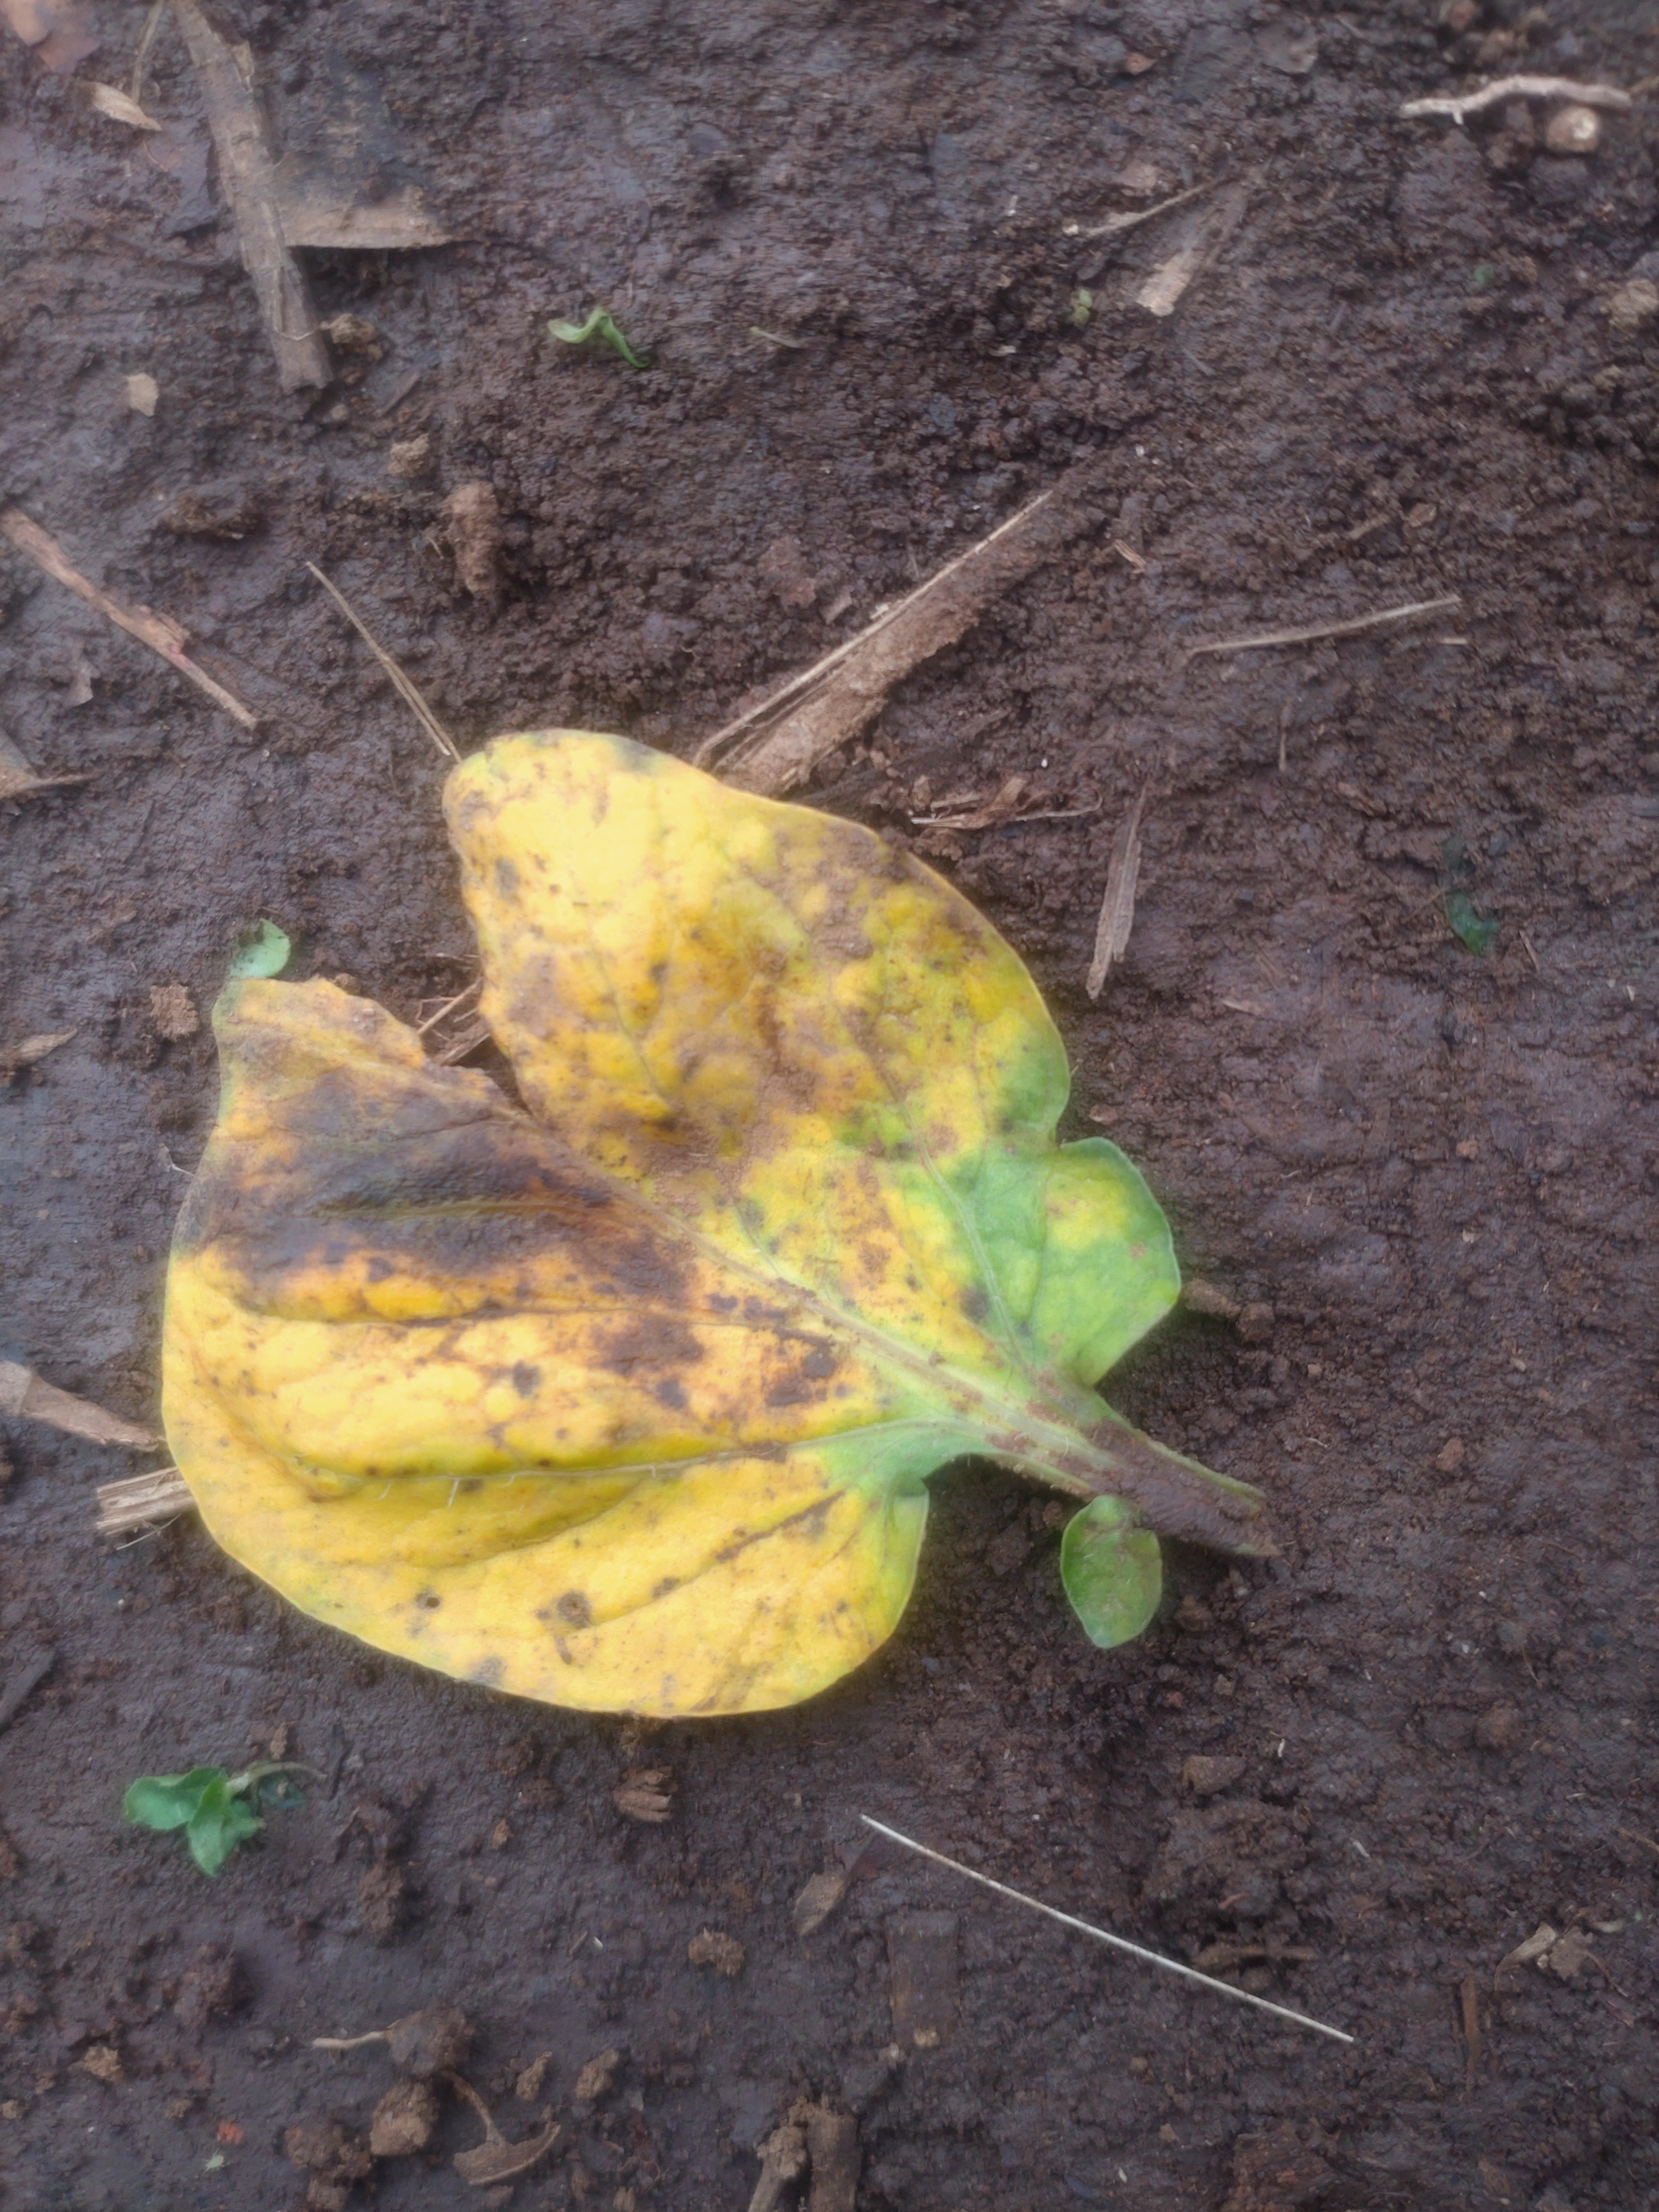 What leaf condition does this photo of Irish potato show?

late blight
